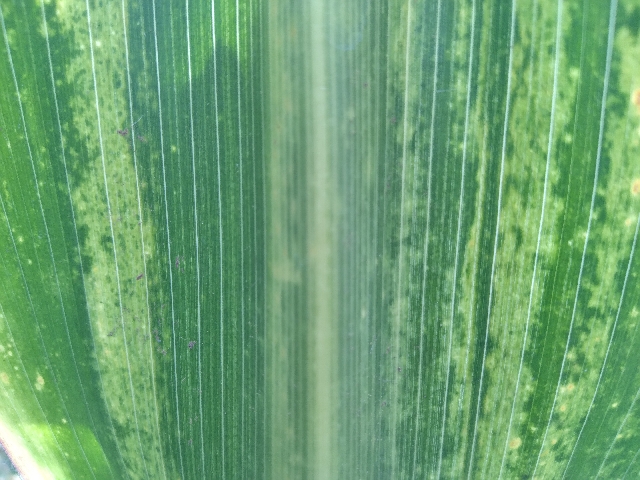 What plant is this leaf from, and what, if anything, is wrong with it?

maize, maize lethal necrosis
